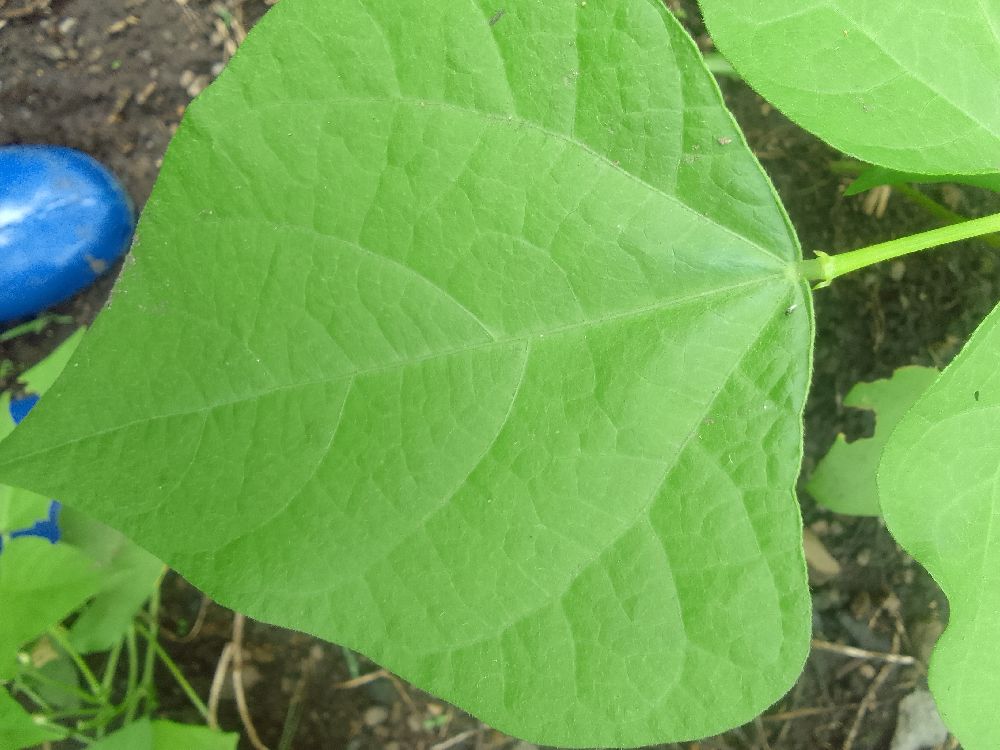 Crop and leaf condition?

common bean, healthy
